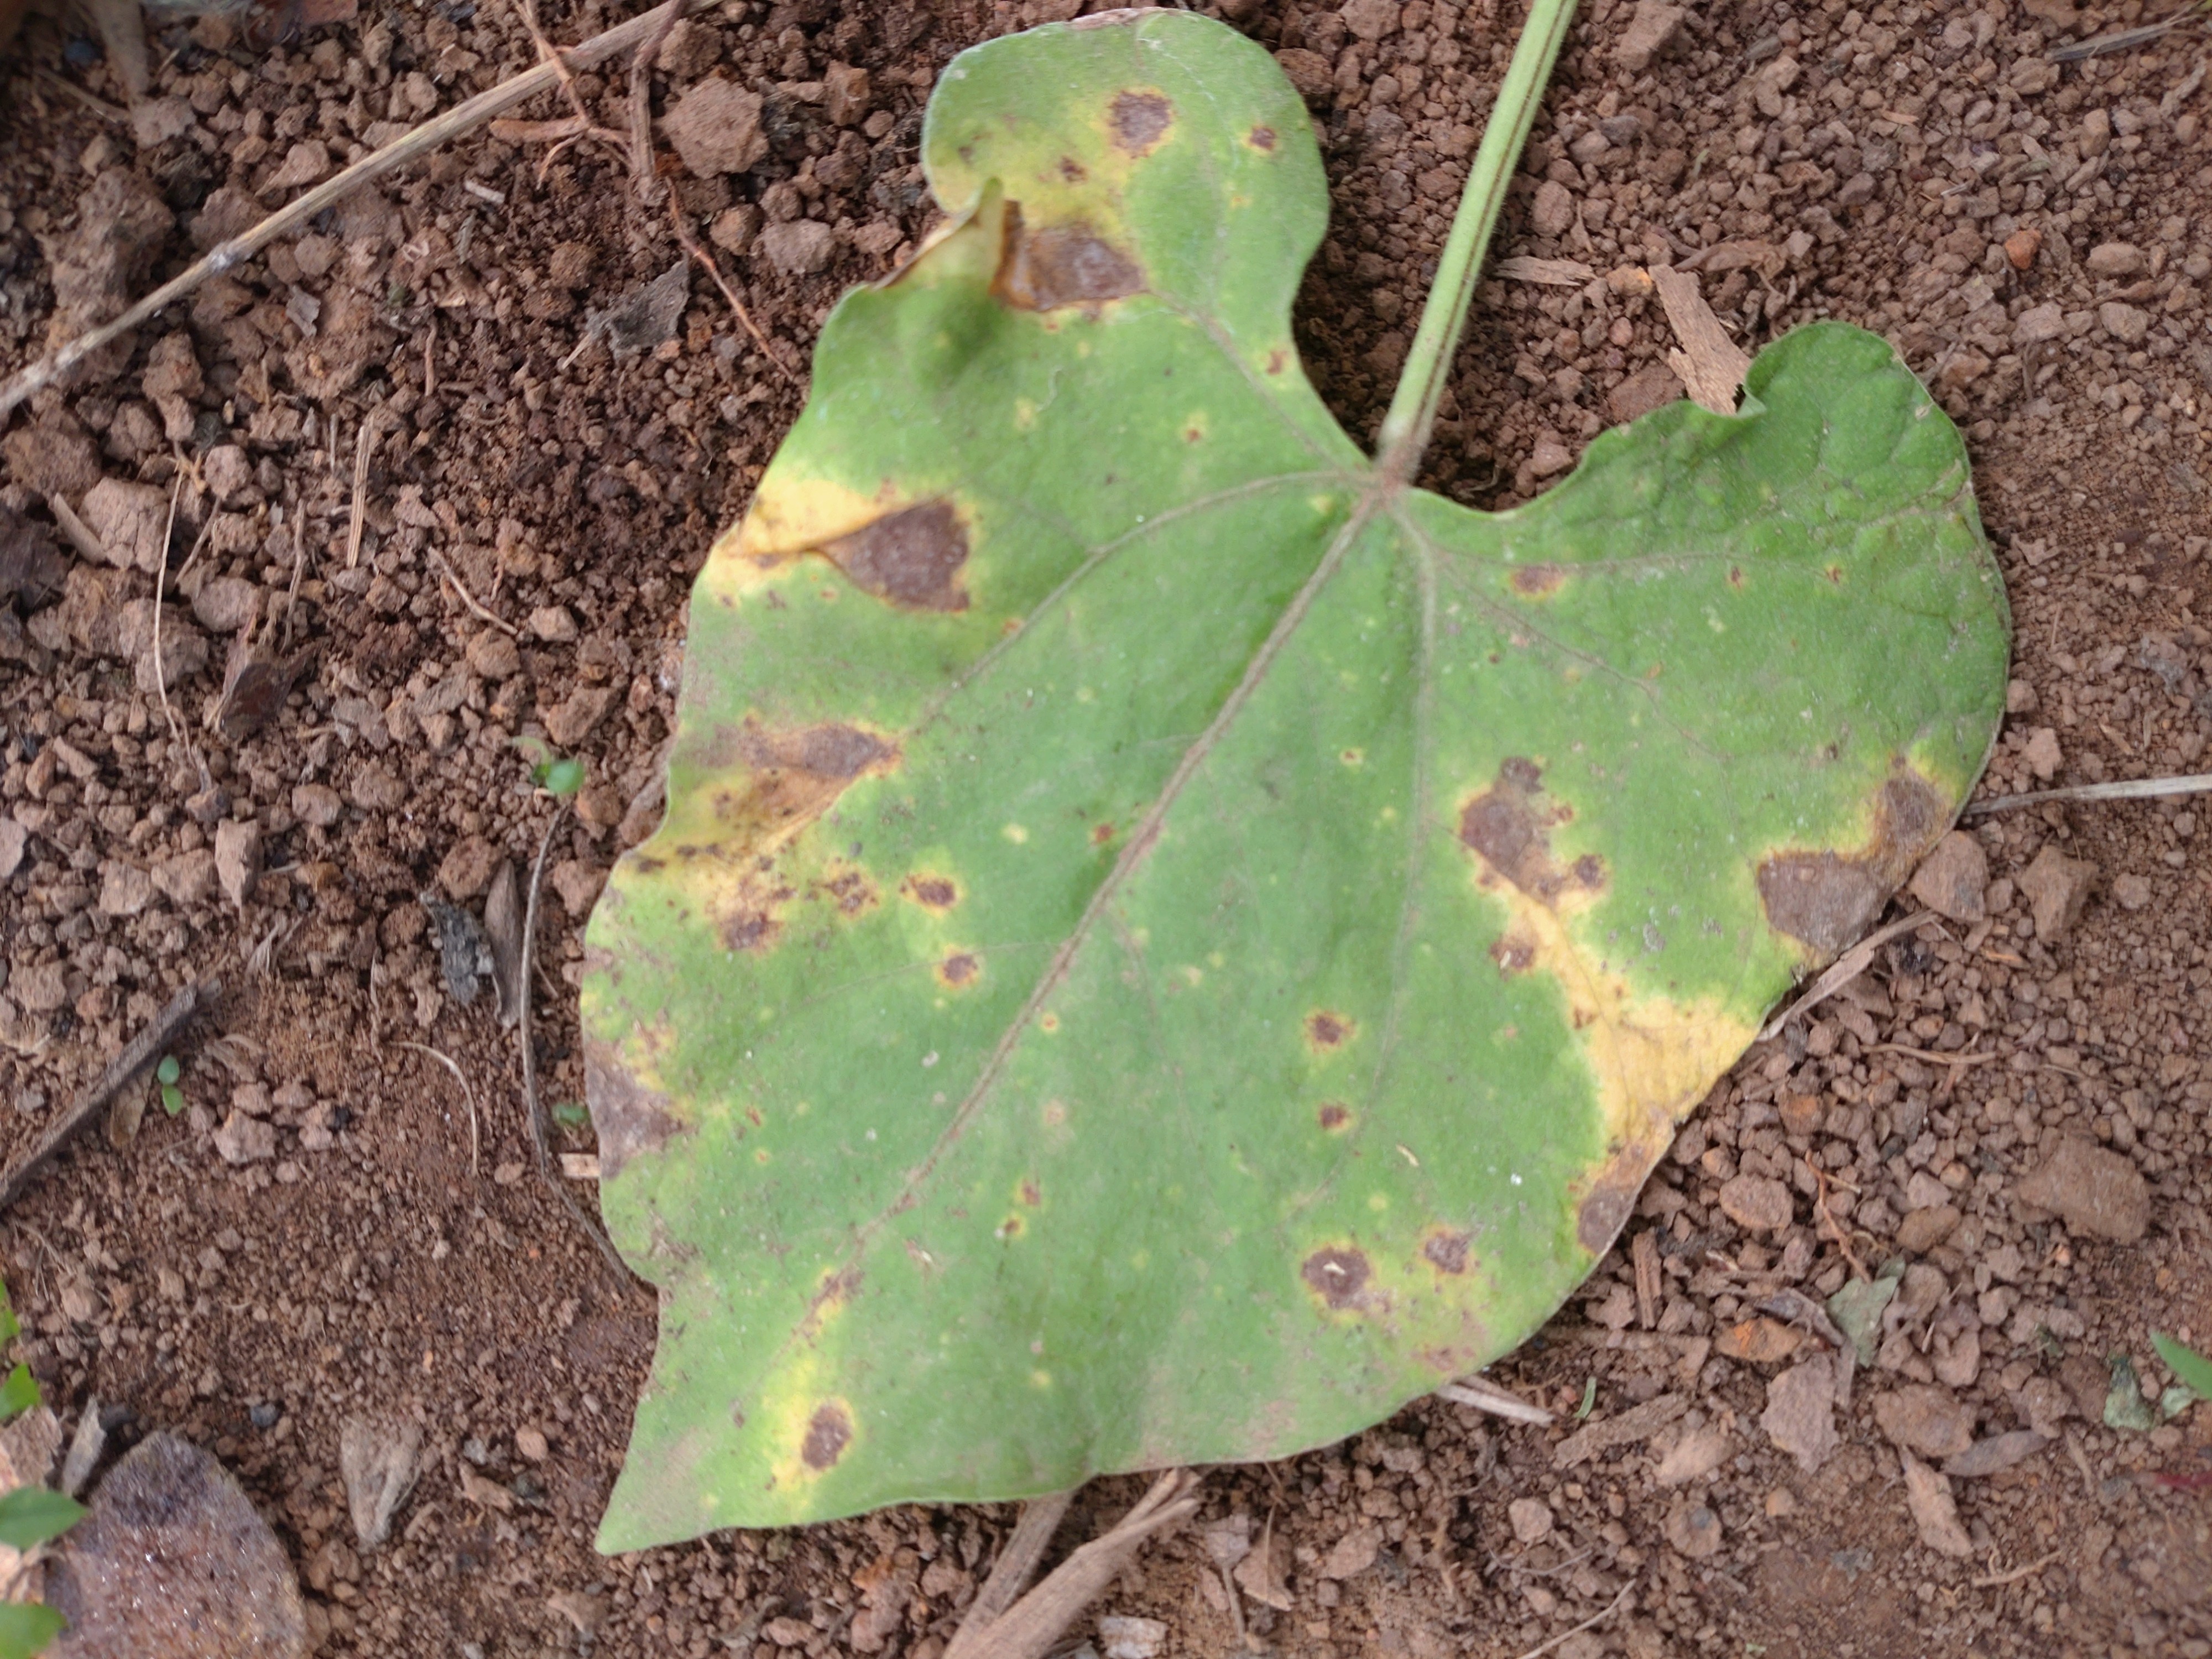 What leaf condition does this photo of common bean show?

rust
